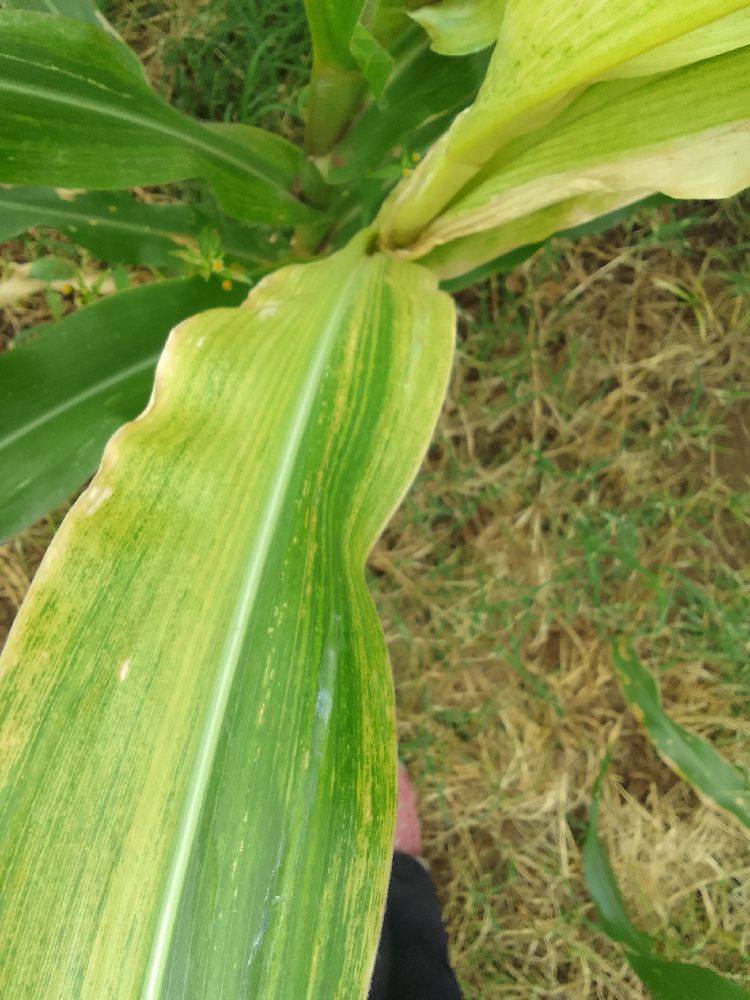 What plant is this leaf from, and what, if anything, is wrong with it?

maize, maize lethal necrosis
